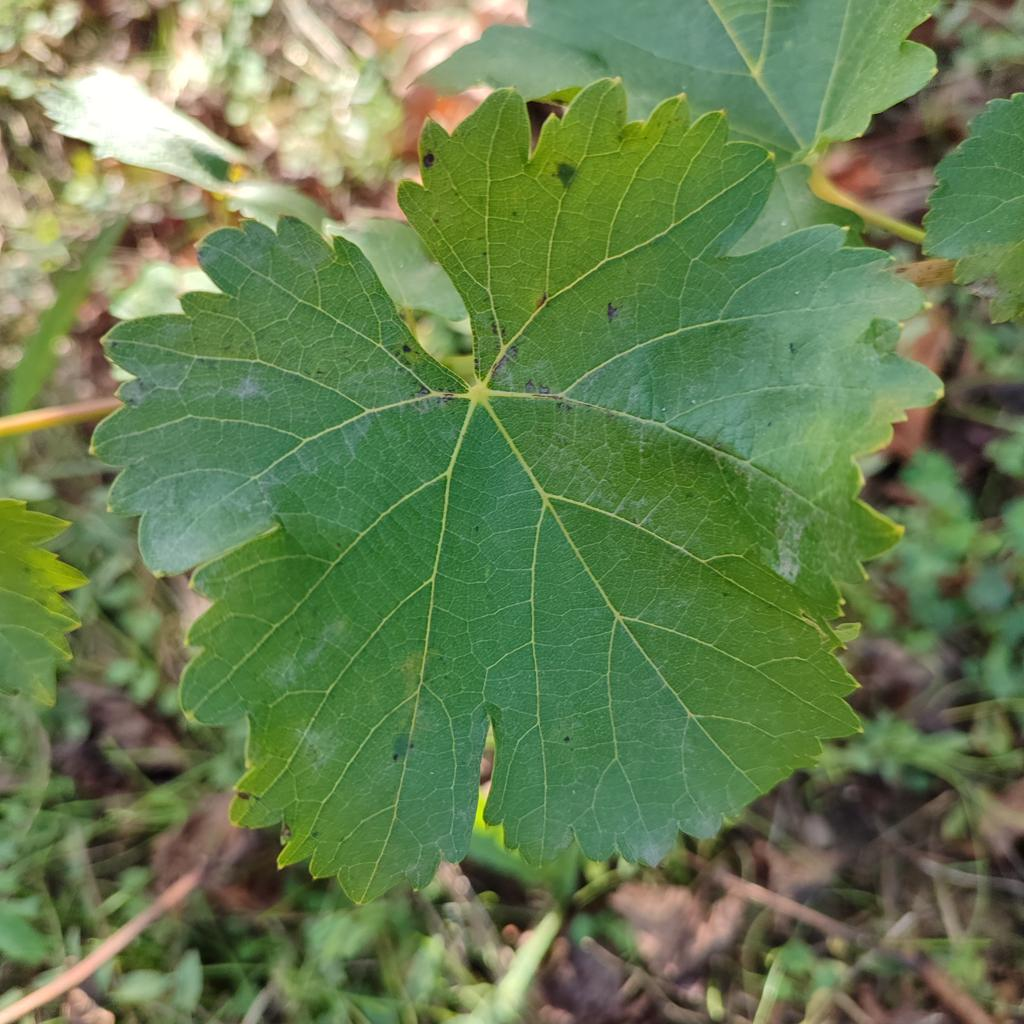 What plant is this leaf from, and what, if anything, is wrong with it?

grapevine, powdery mildew
